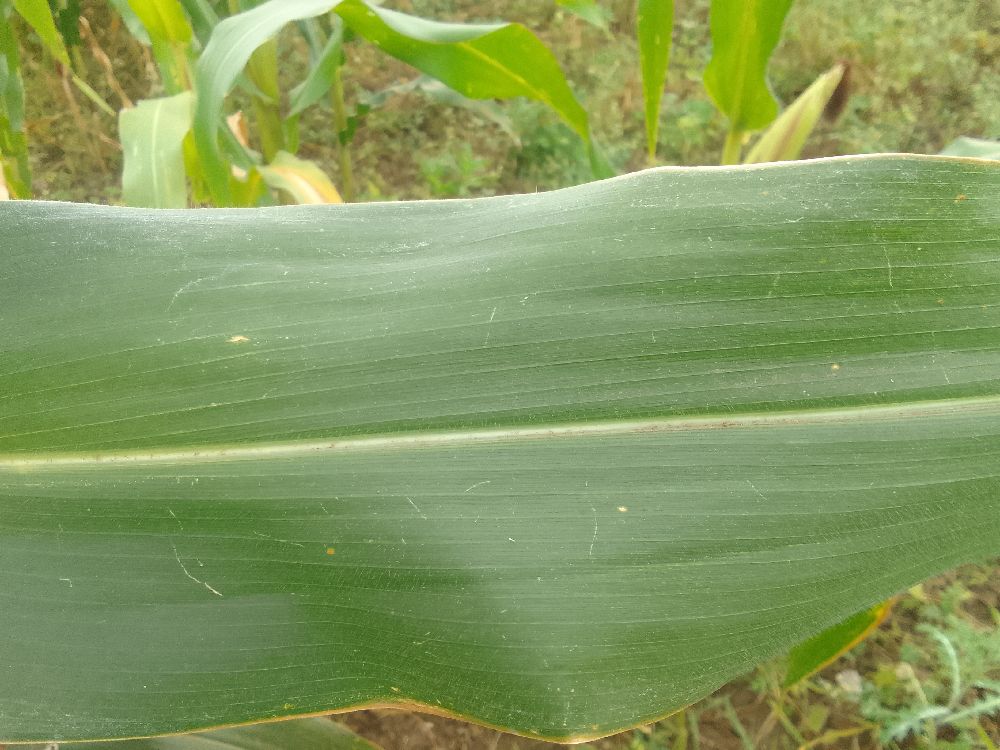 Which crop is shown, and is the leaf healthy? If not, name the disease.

maize, healthy
